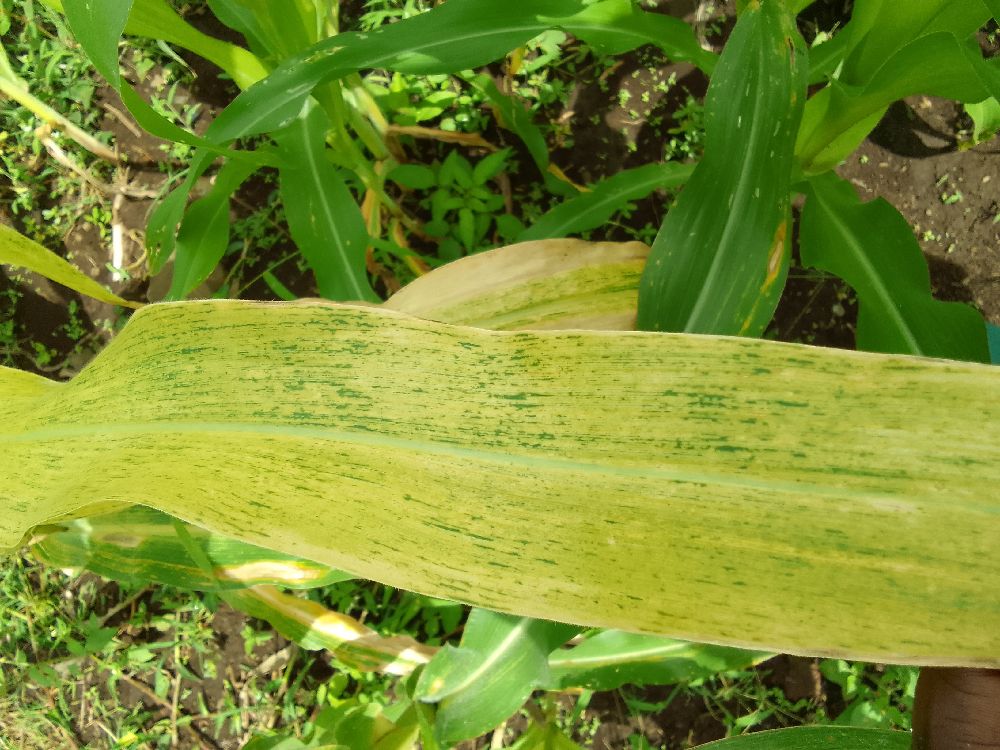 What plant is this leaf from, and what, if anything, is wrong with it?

maize, maize lethal necrosis
